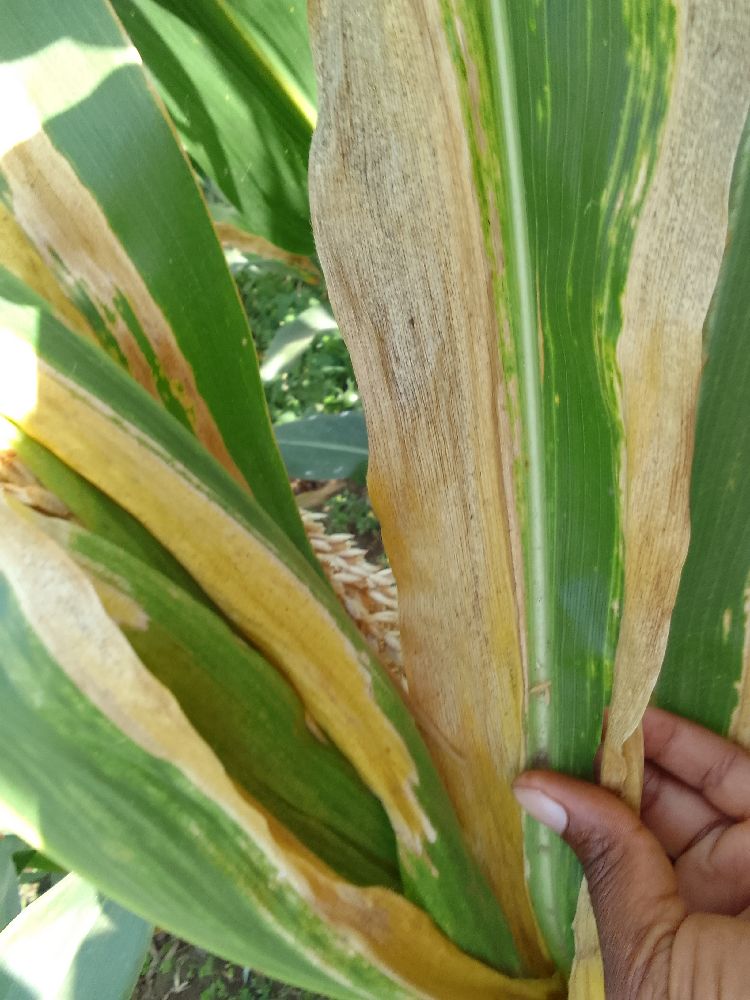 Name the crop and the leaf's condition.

maize, maize lethal necrosis
